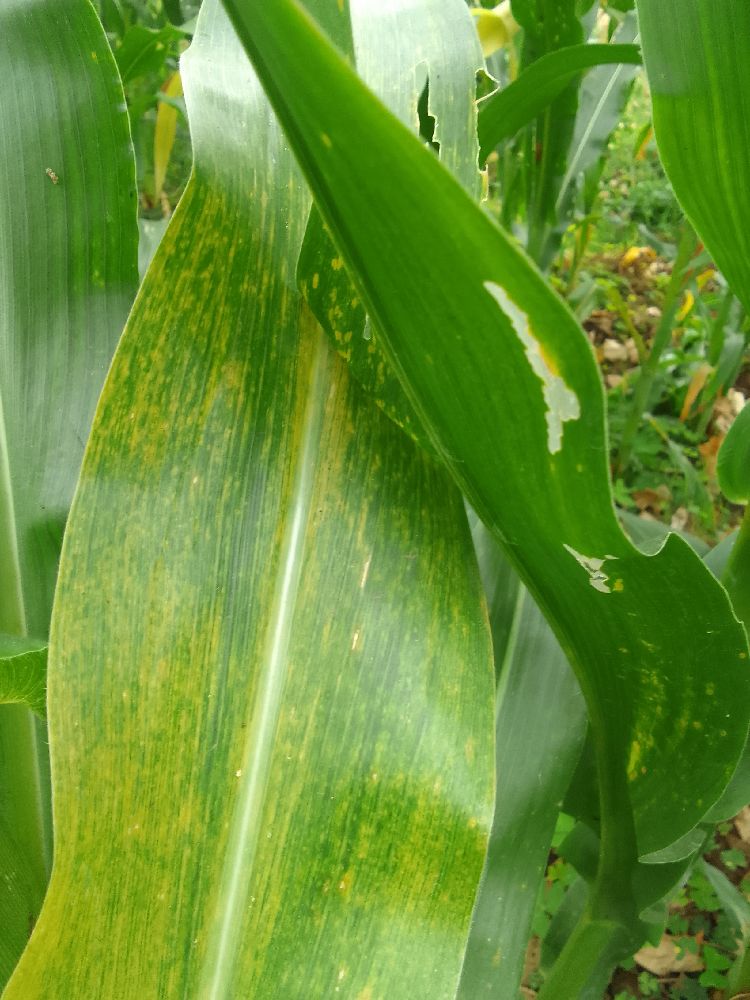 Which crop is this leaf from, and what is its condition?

maize, maize lethal necrosis
